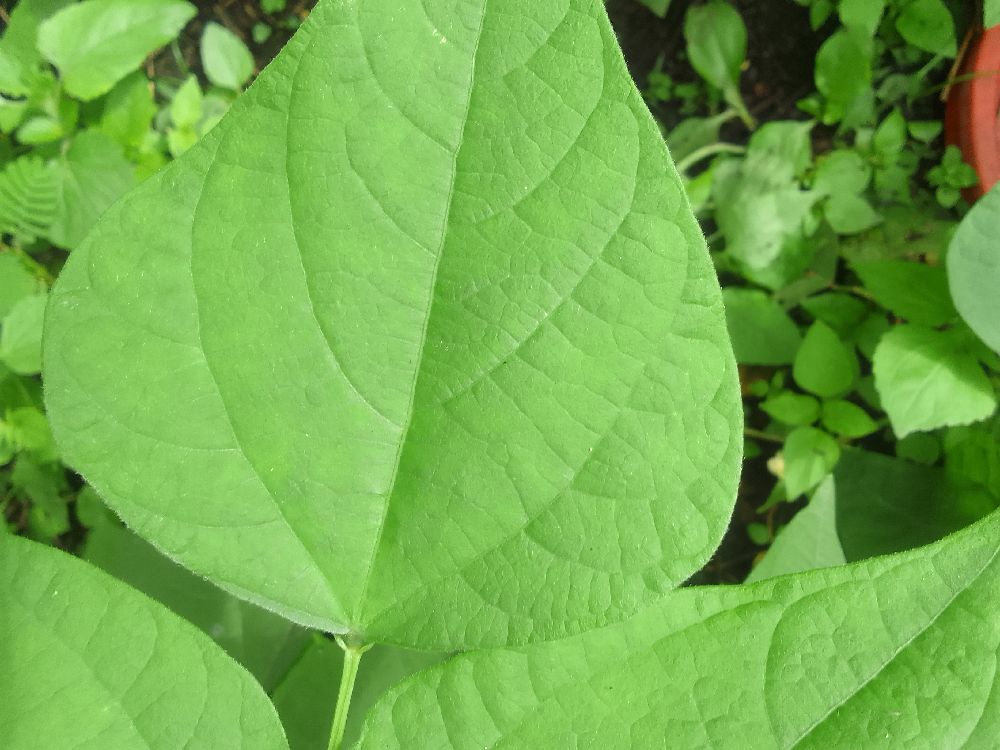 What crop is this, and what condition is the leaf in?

common bean, healthy
